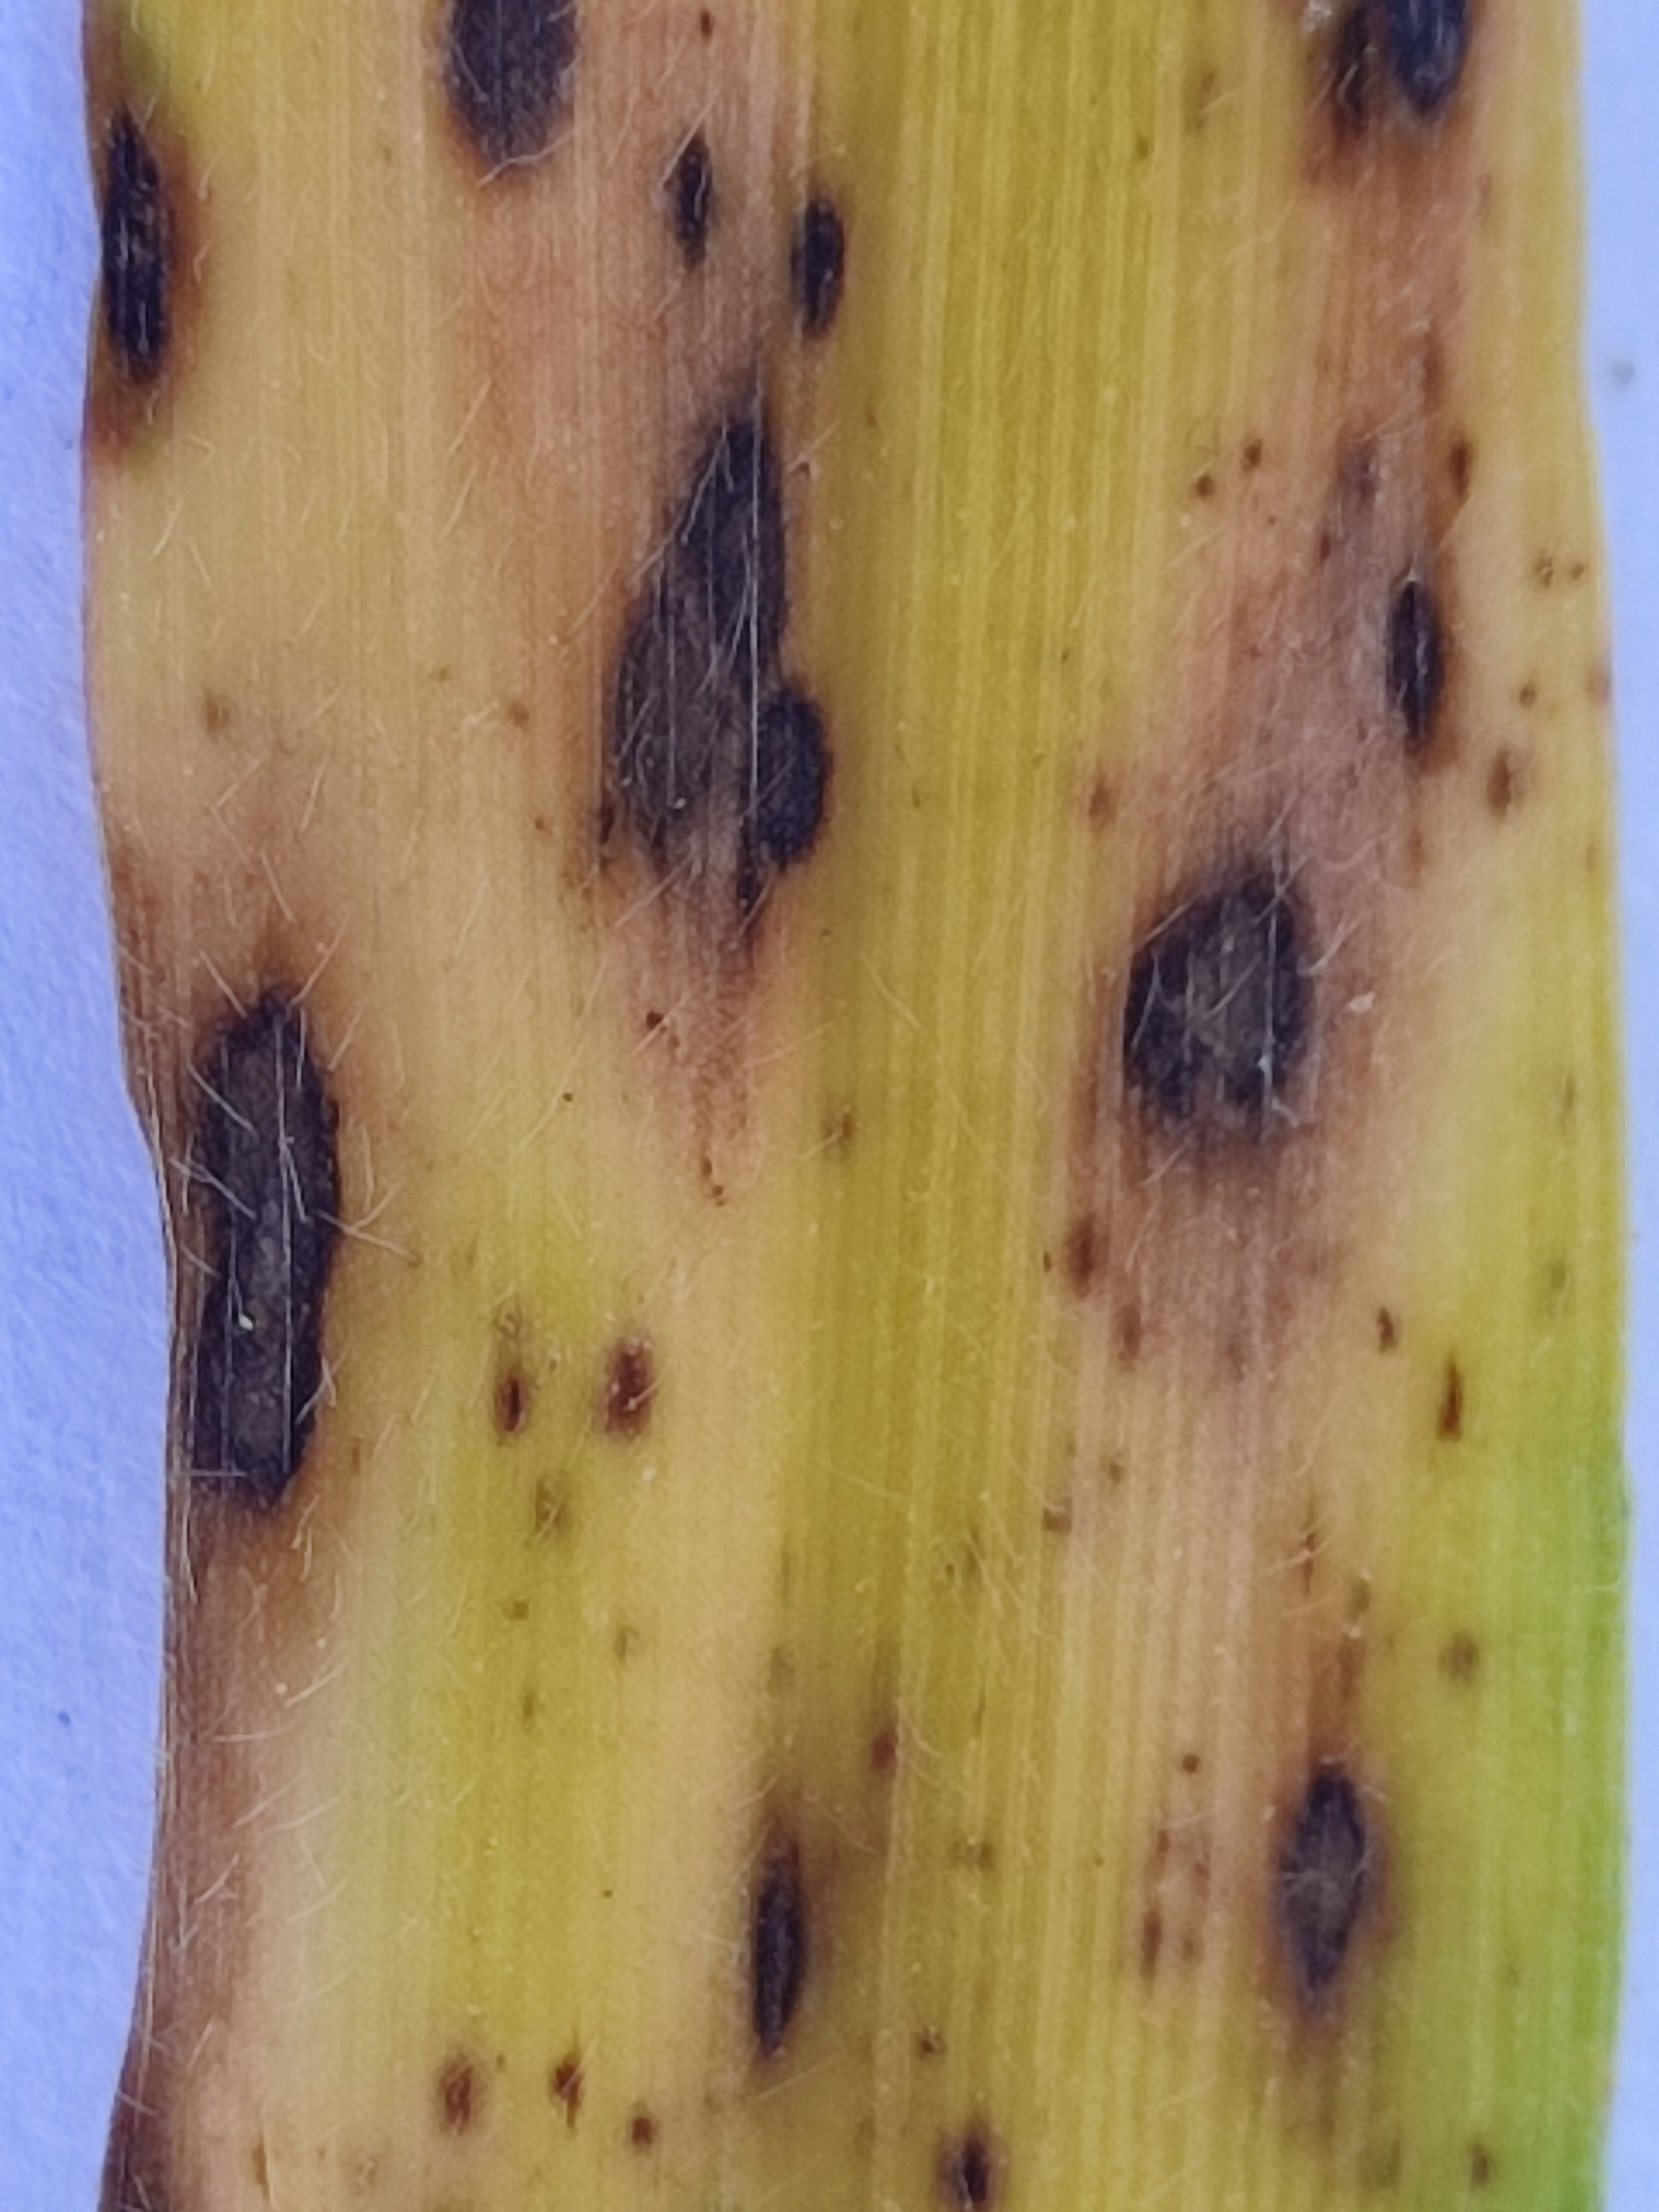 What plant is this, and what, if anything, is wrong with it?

pearl millet, pyricularia sp.
